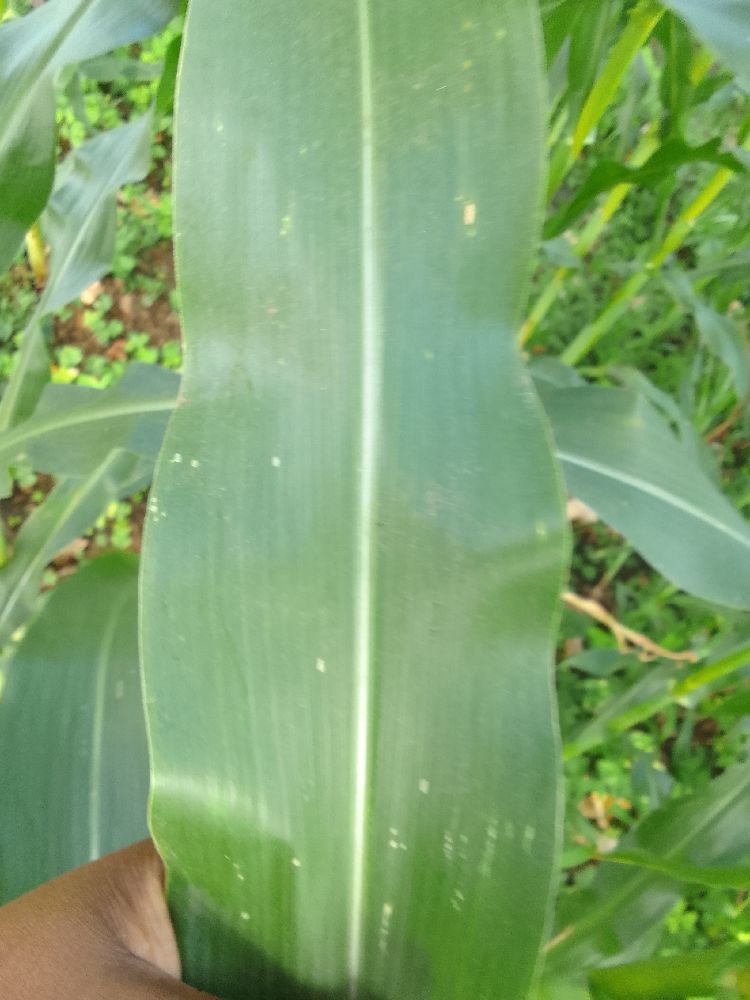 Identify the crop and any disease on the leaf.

maize, healthy
